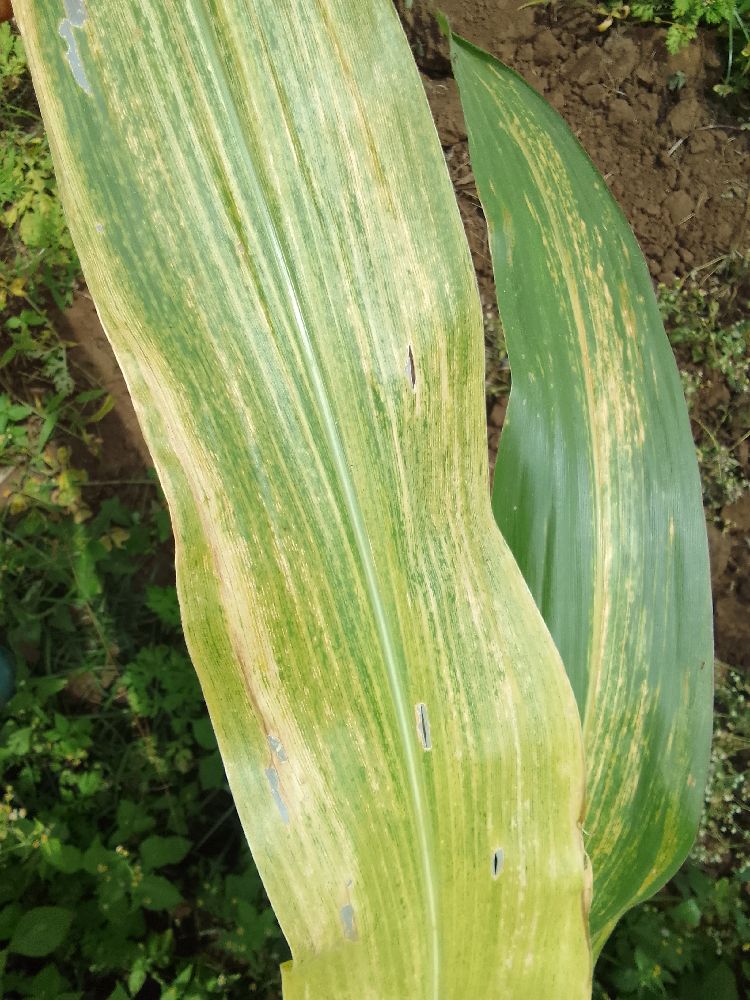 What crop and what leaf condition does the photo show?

maize, maize lethal necrosis
